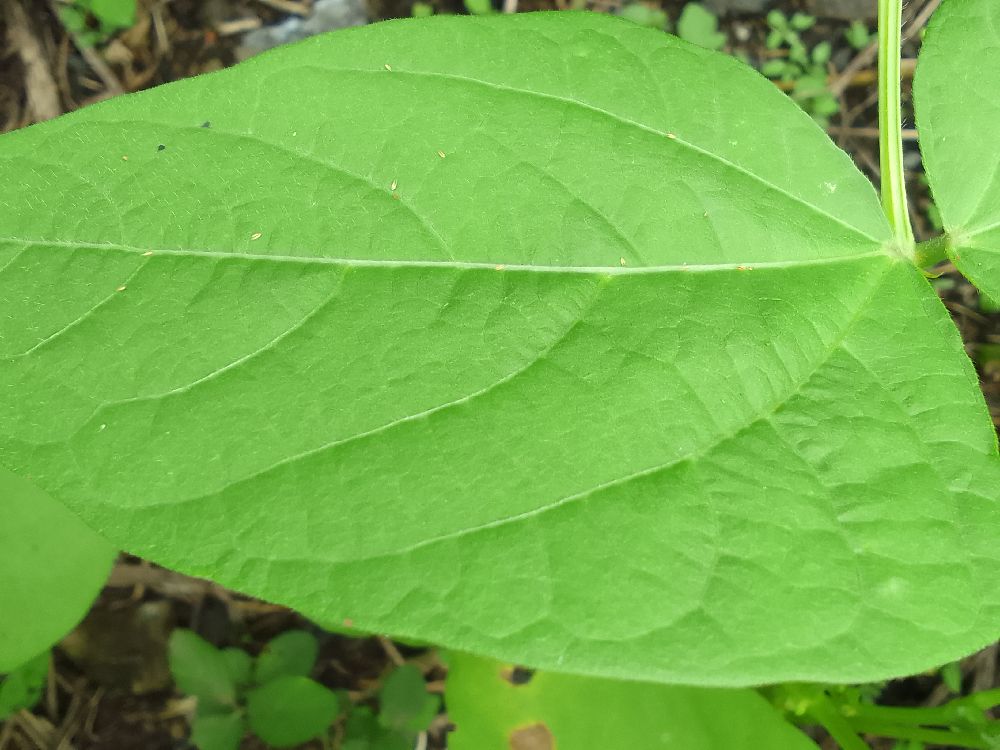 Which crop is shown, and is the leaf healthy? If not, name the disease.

common bean, healthy
